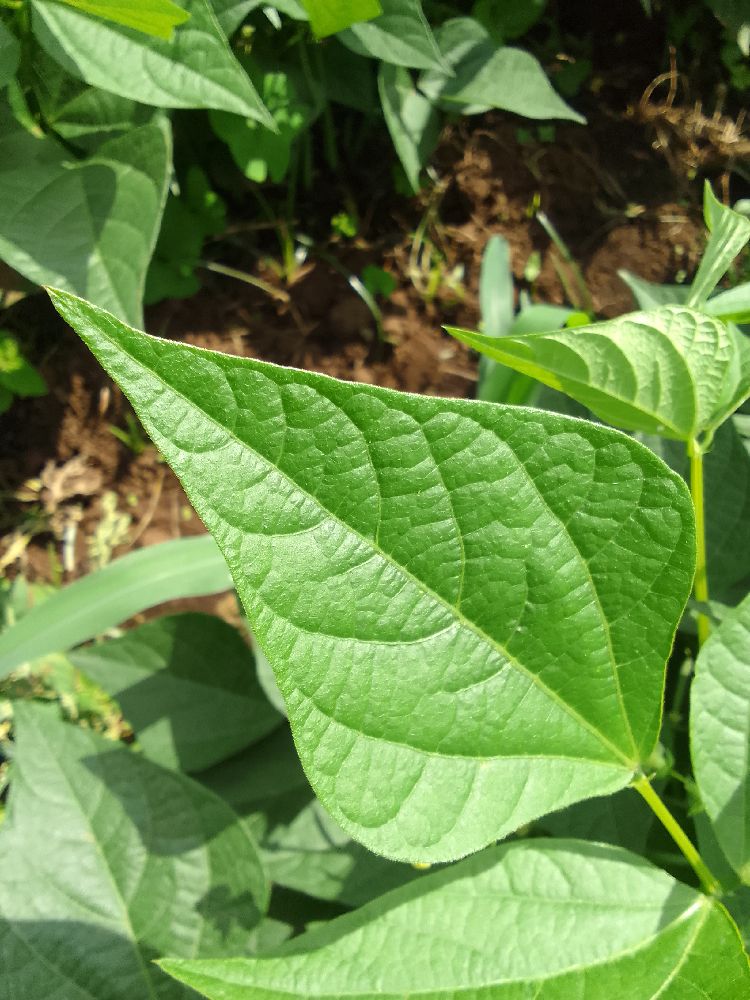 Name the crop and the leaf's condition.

common bean, healthy
